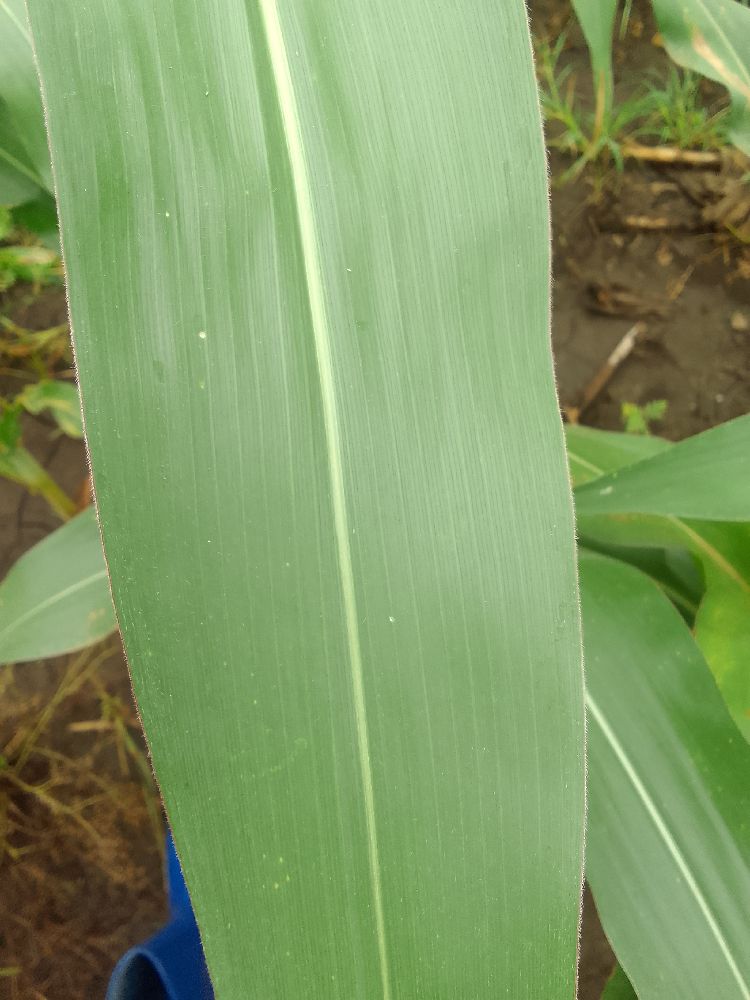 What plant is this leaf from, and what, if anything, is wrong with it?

maize, healthy
